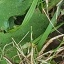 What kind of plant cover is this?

structured weed
